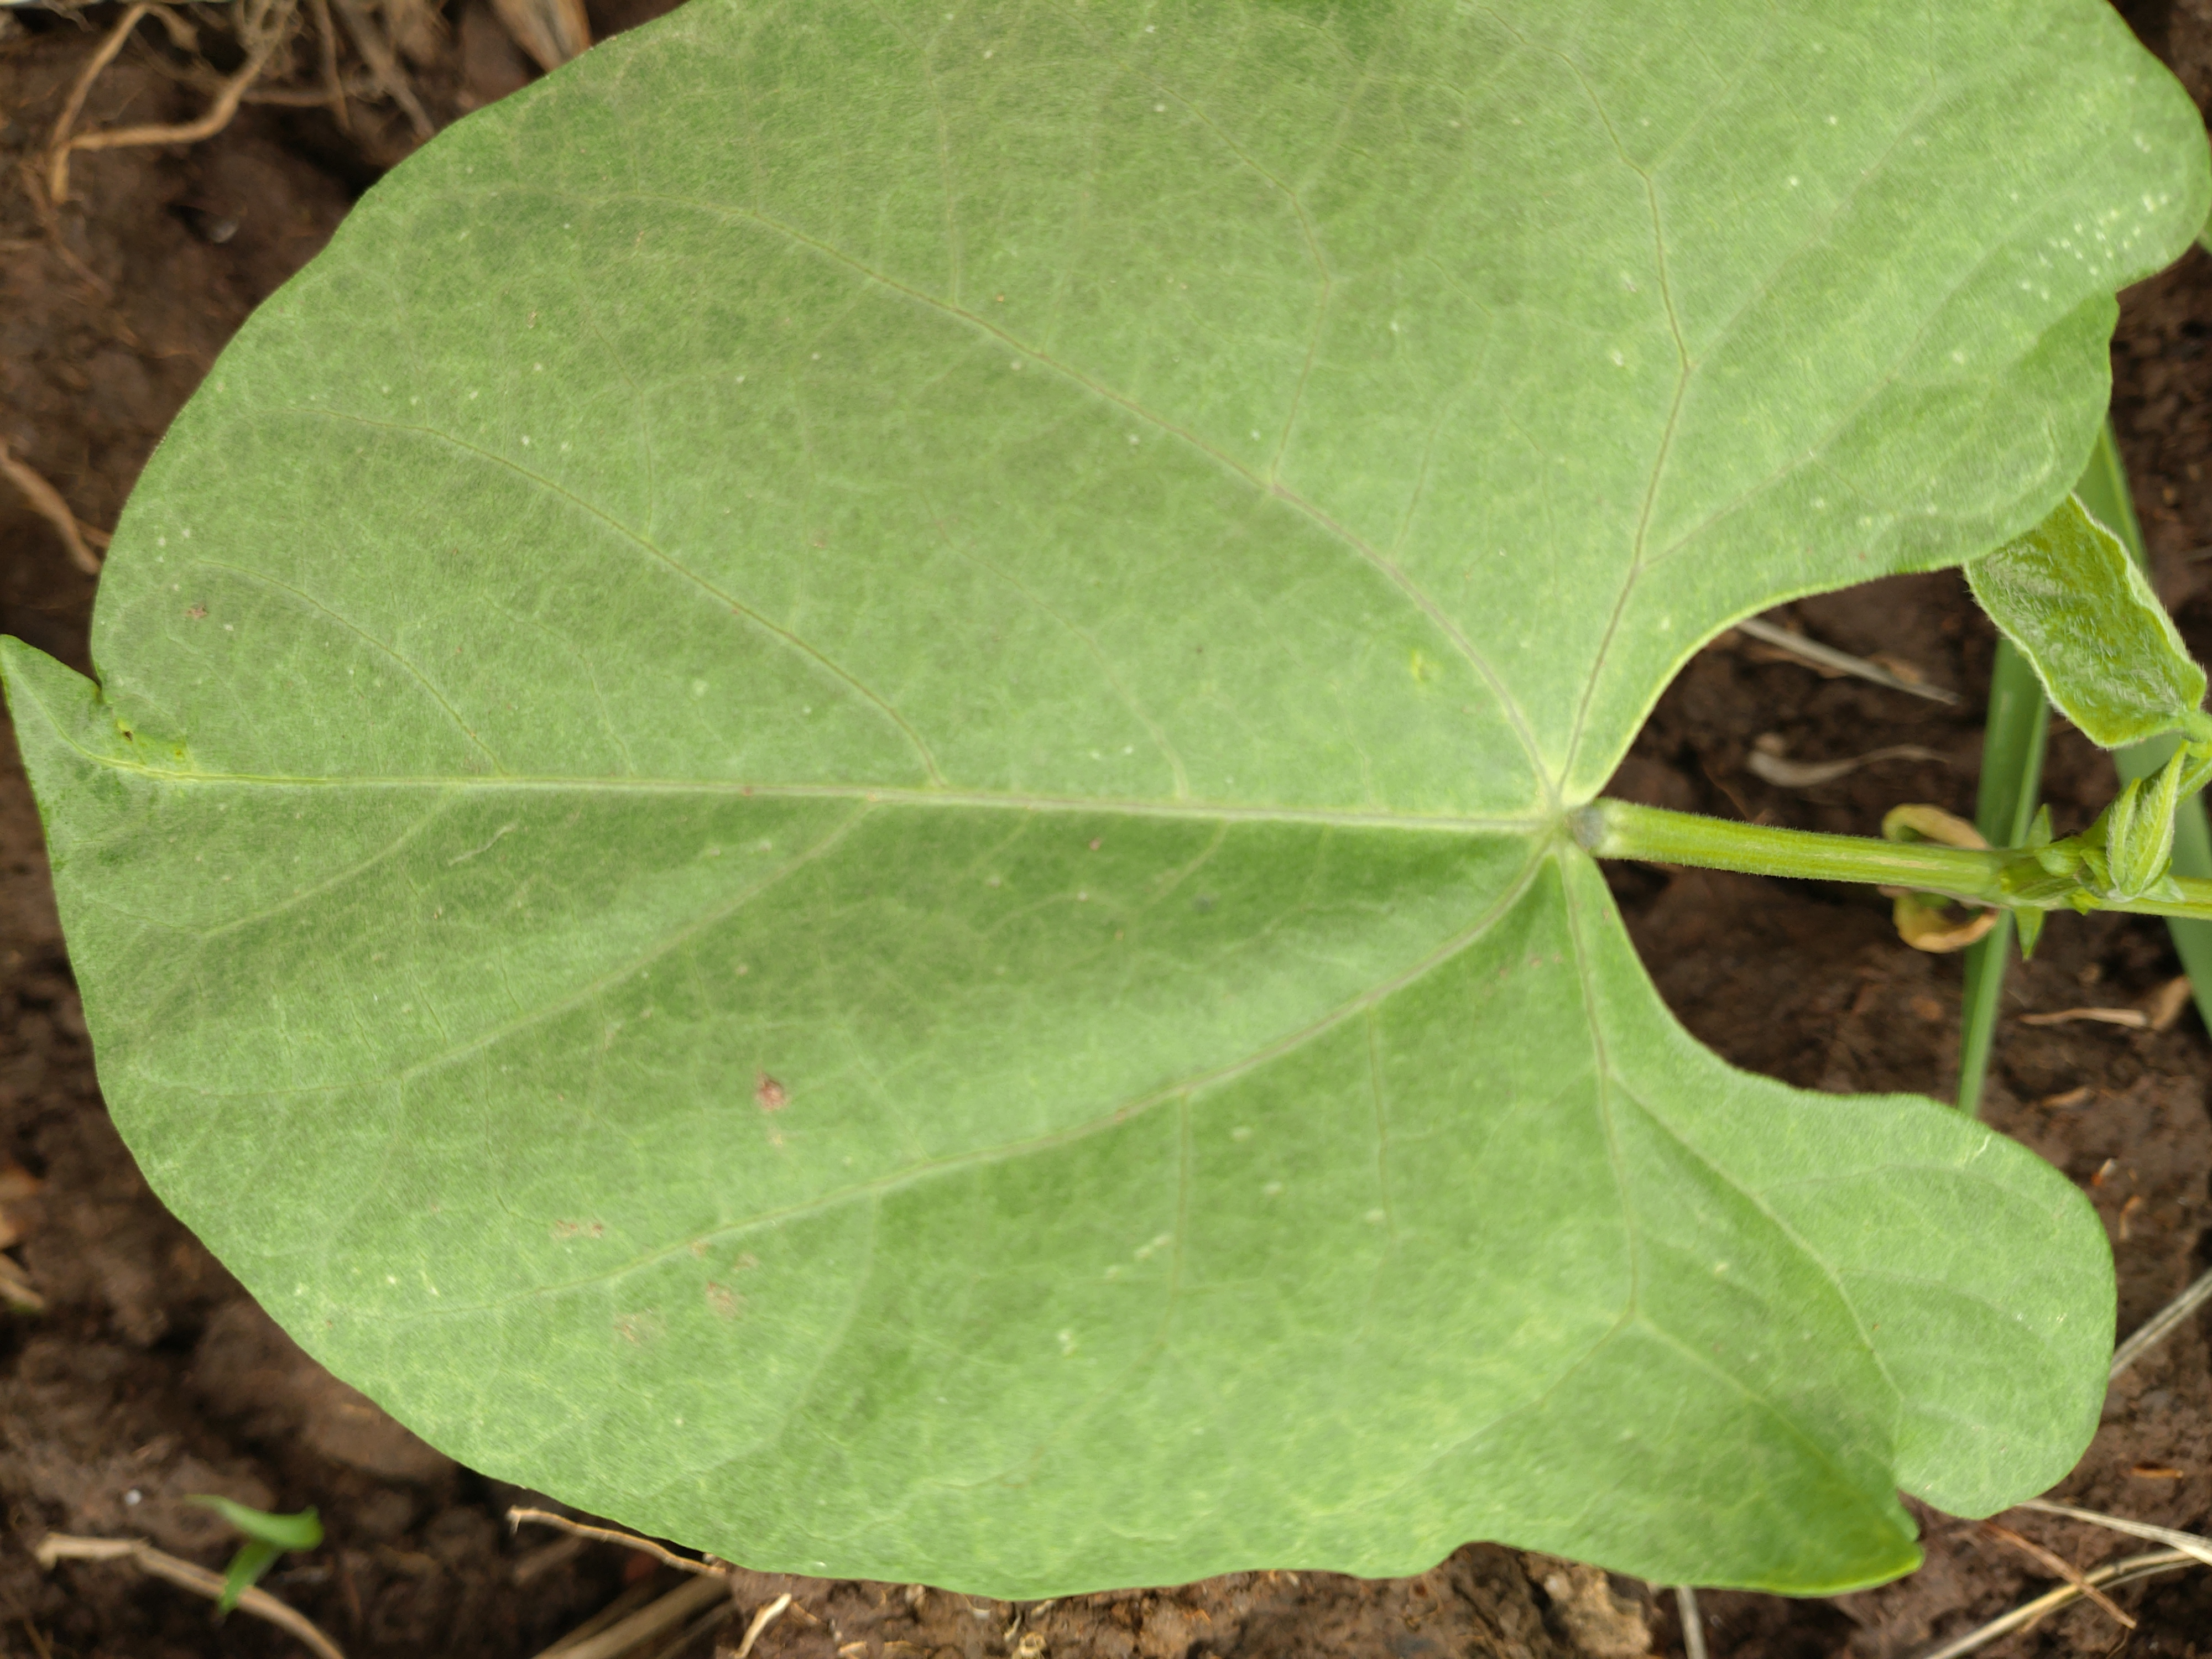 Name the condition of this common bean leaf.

healthy
